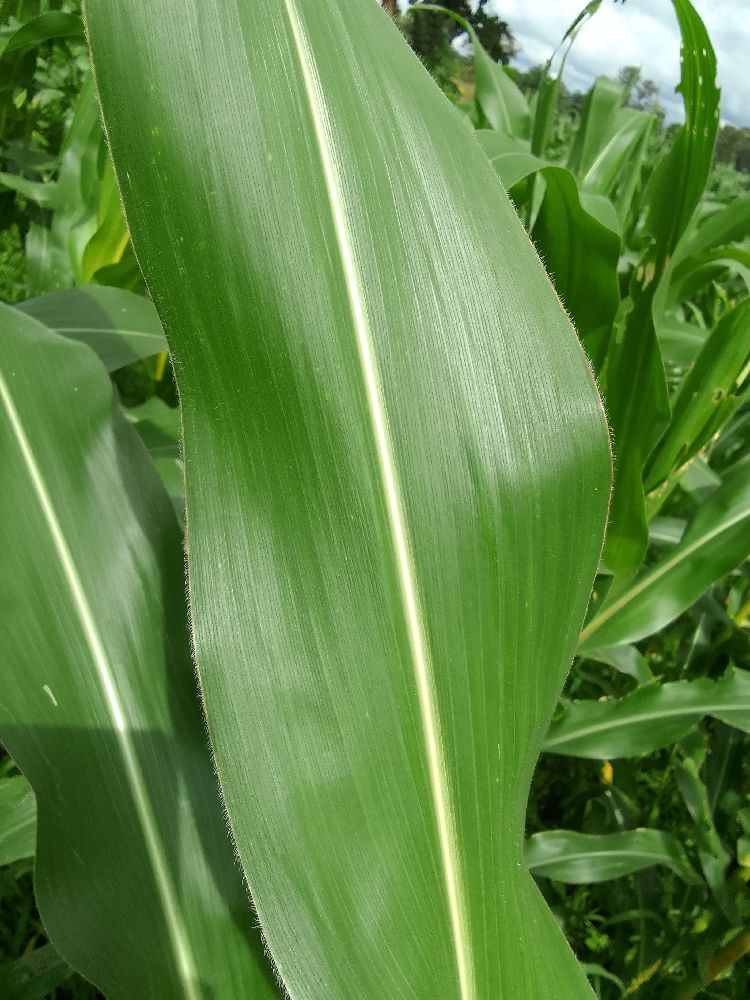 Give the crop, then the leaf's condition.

maize, healthy
